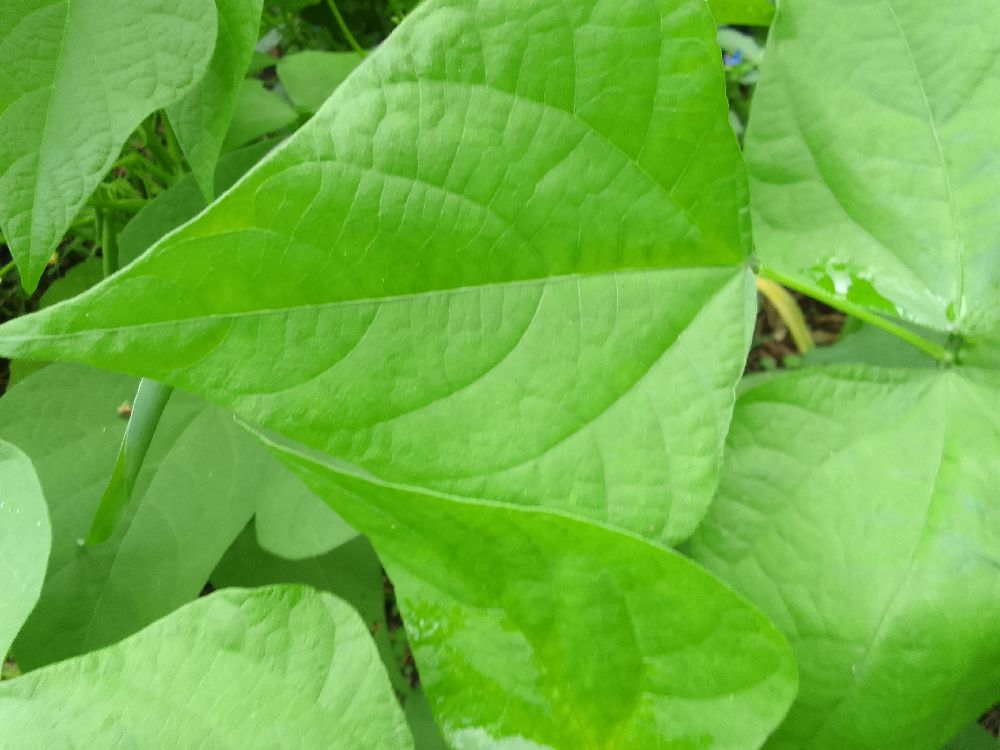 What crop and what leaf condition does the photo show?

common bean, healthy
